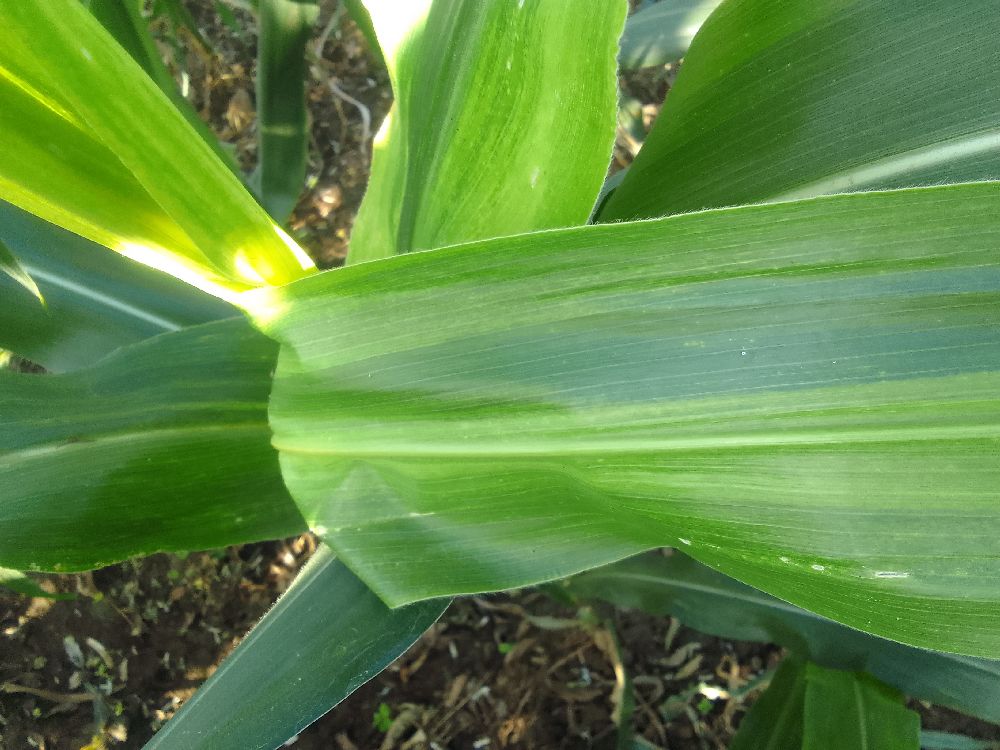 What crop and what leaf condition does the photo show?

maize, maize lethal necrosis
